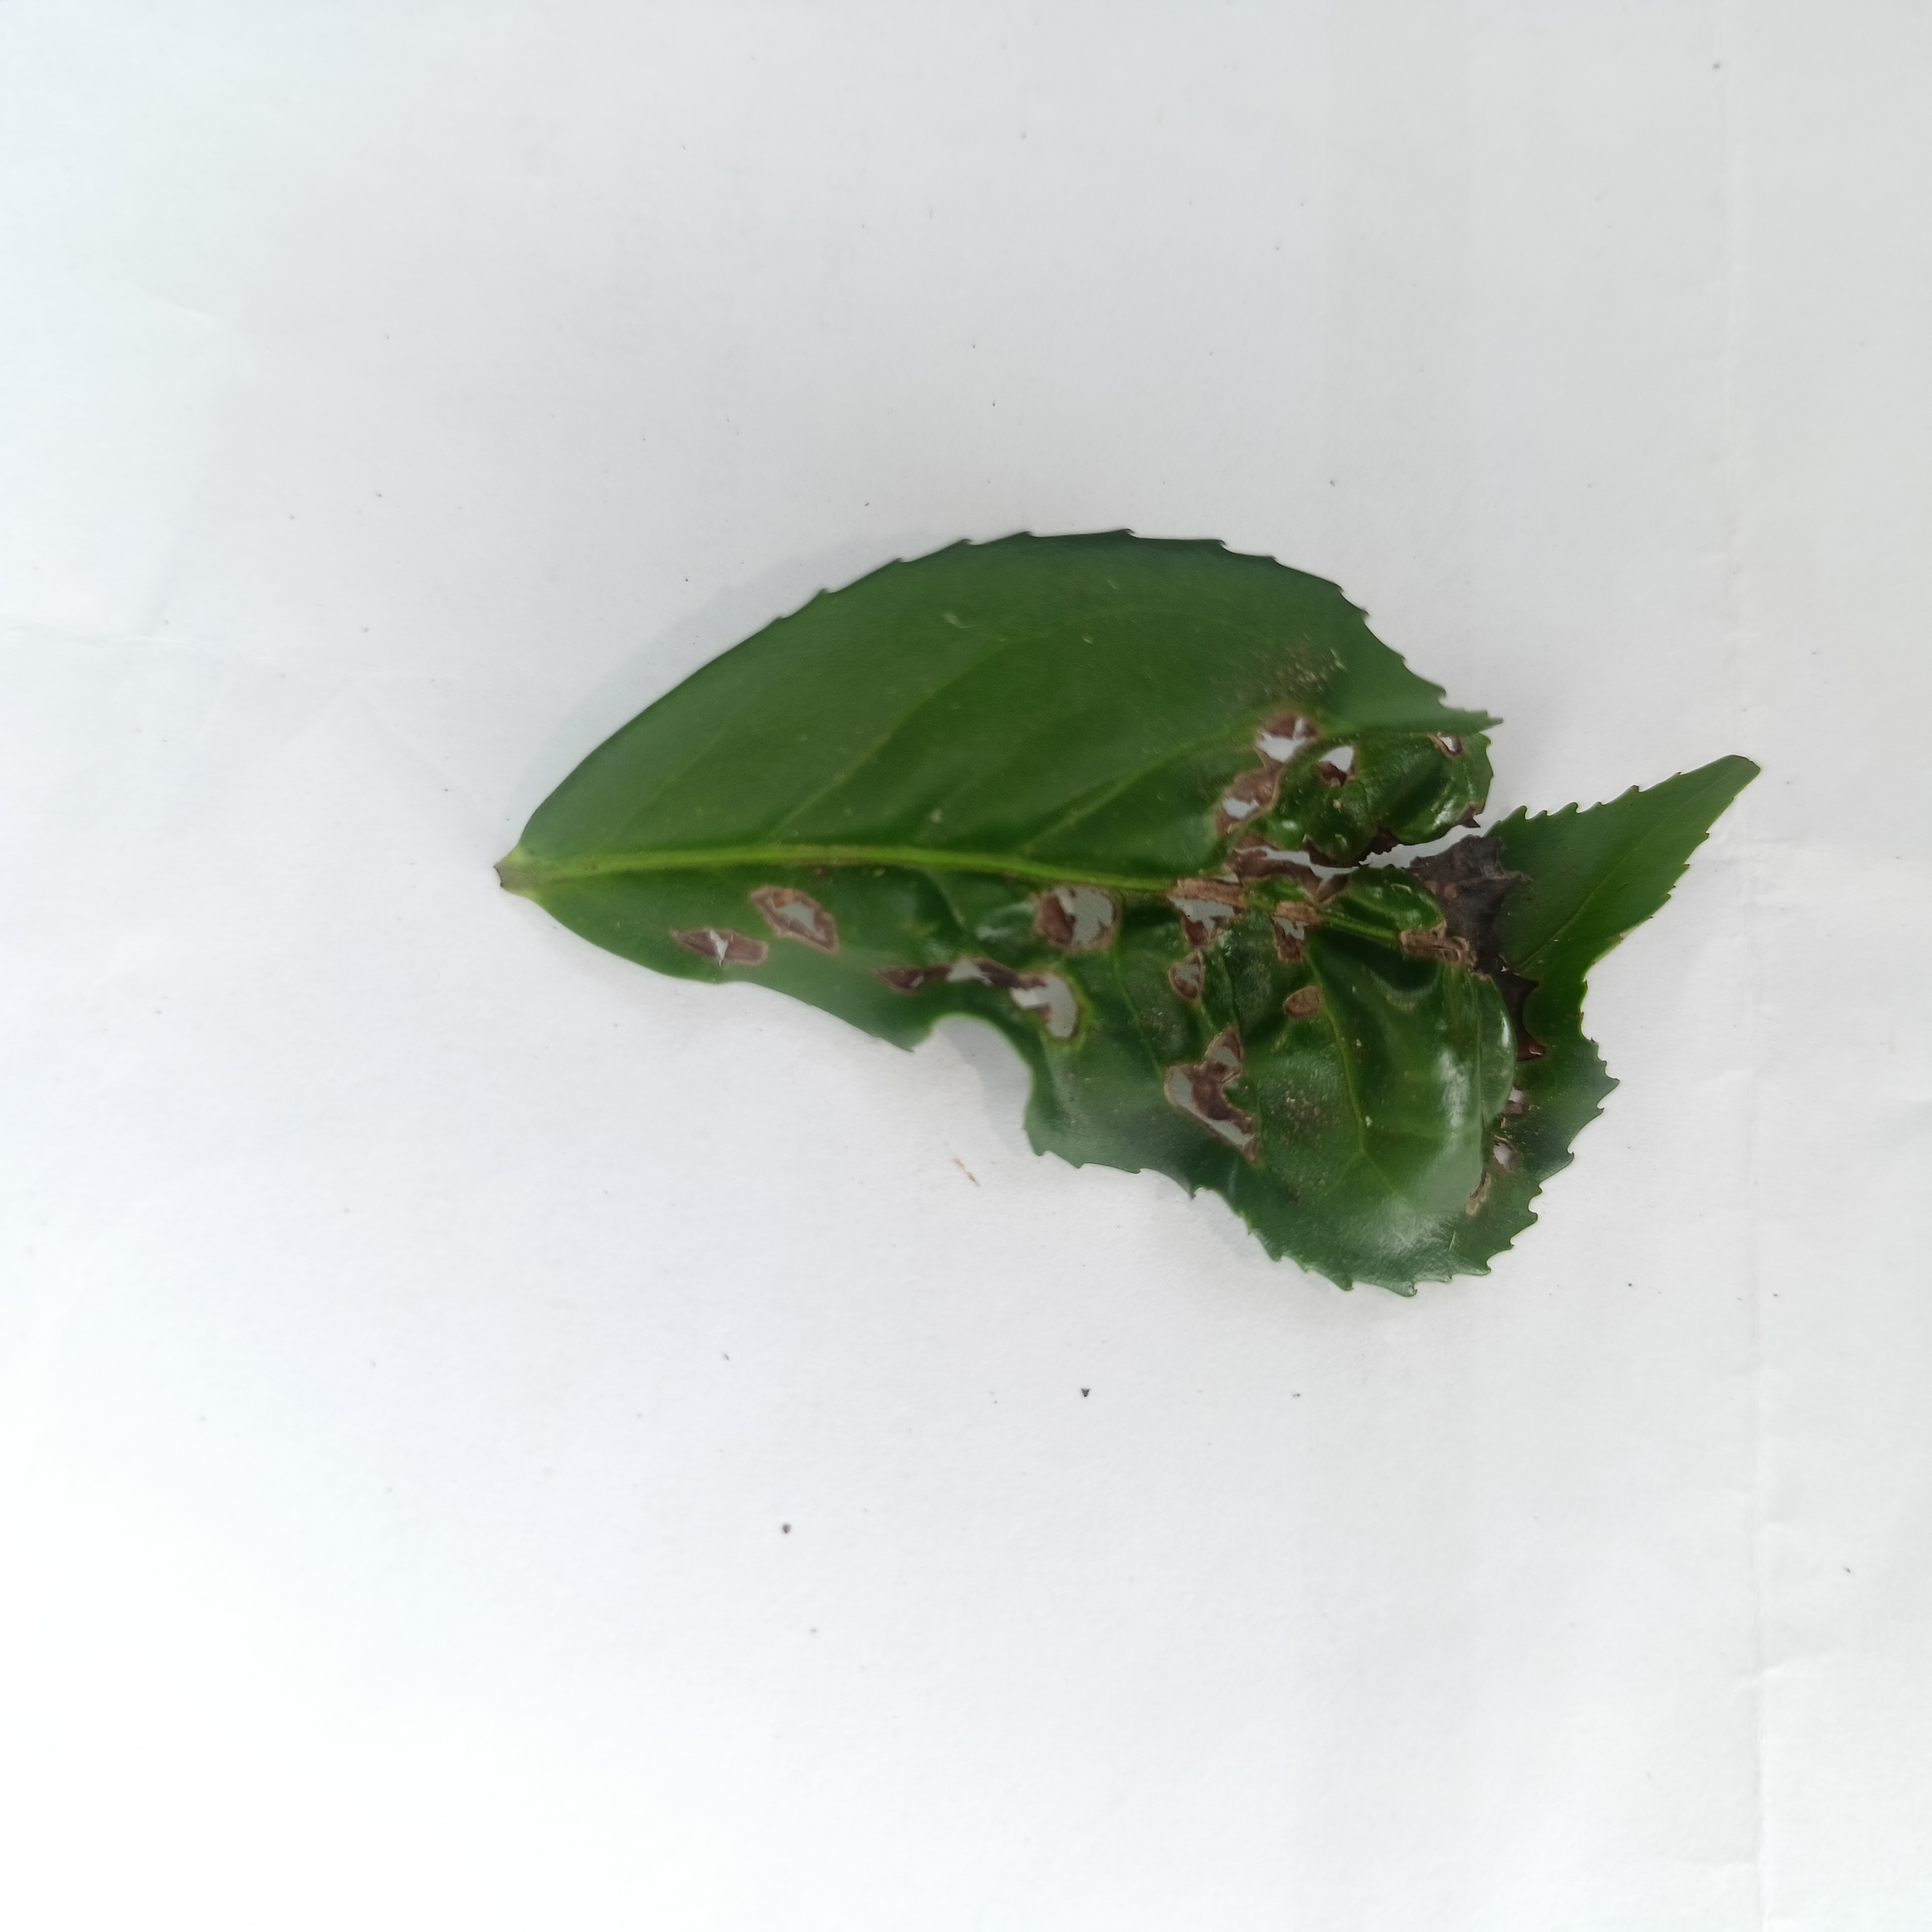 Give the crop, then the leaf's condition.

tea, helopeltis
